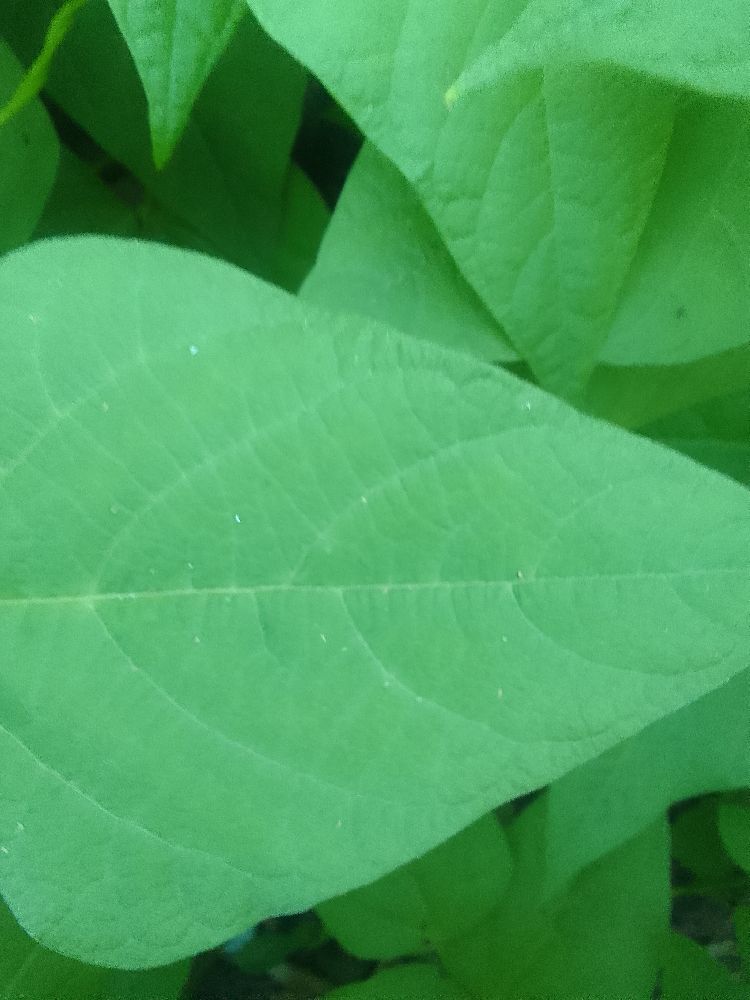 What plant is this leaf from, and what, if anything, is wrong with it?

common bean, healthy
